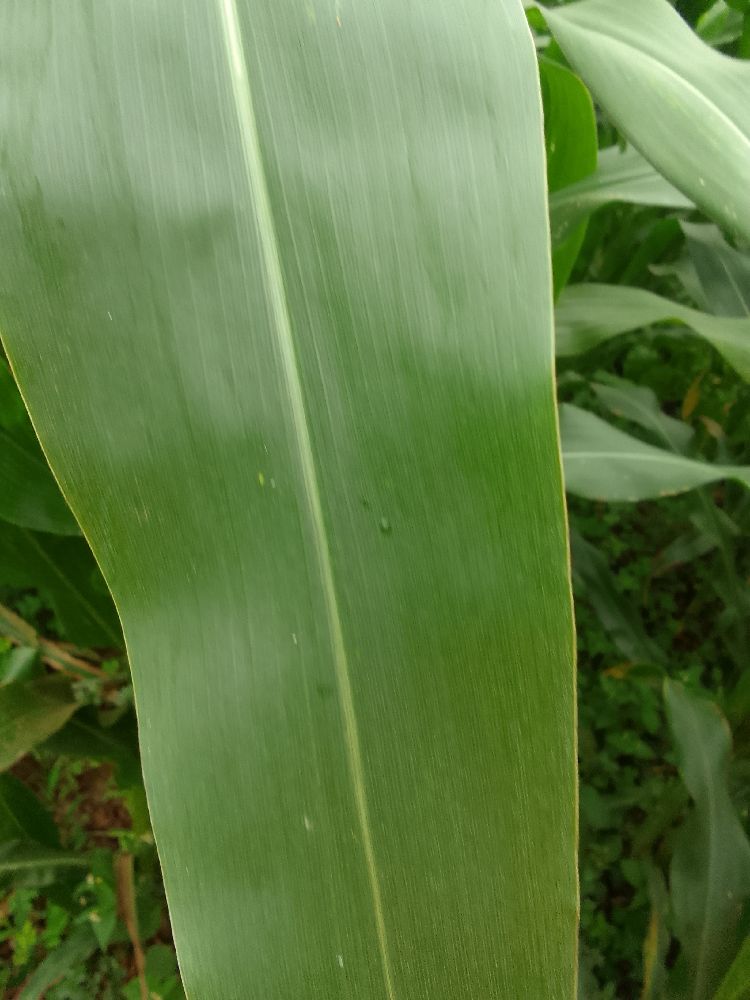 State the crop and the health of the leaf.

maize, healthy
